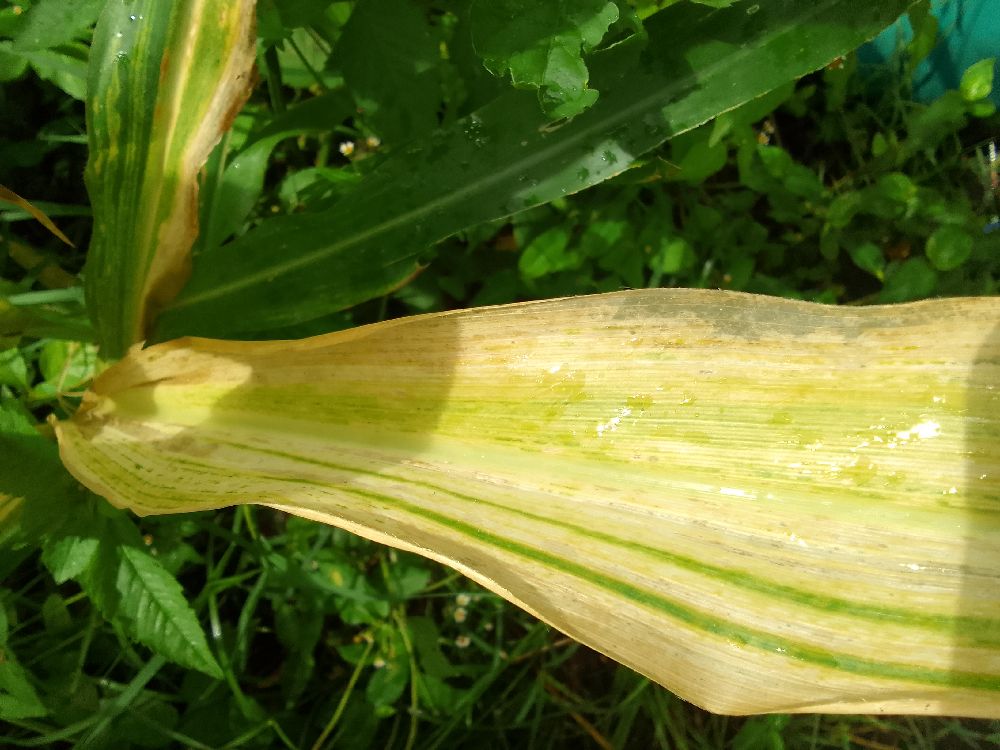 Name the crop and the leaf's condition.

maize, maize lethal necrosis
